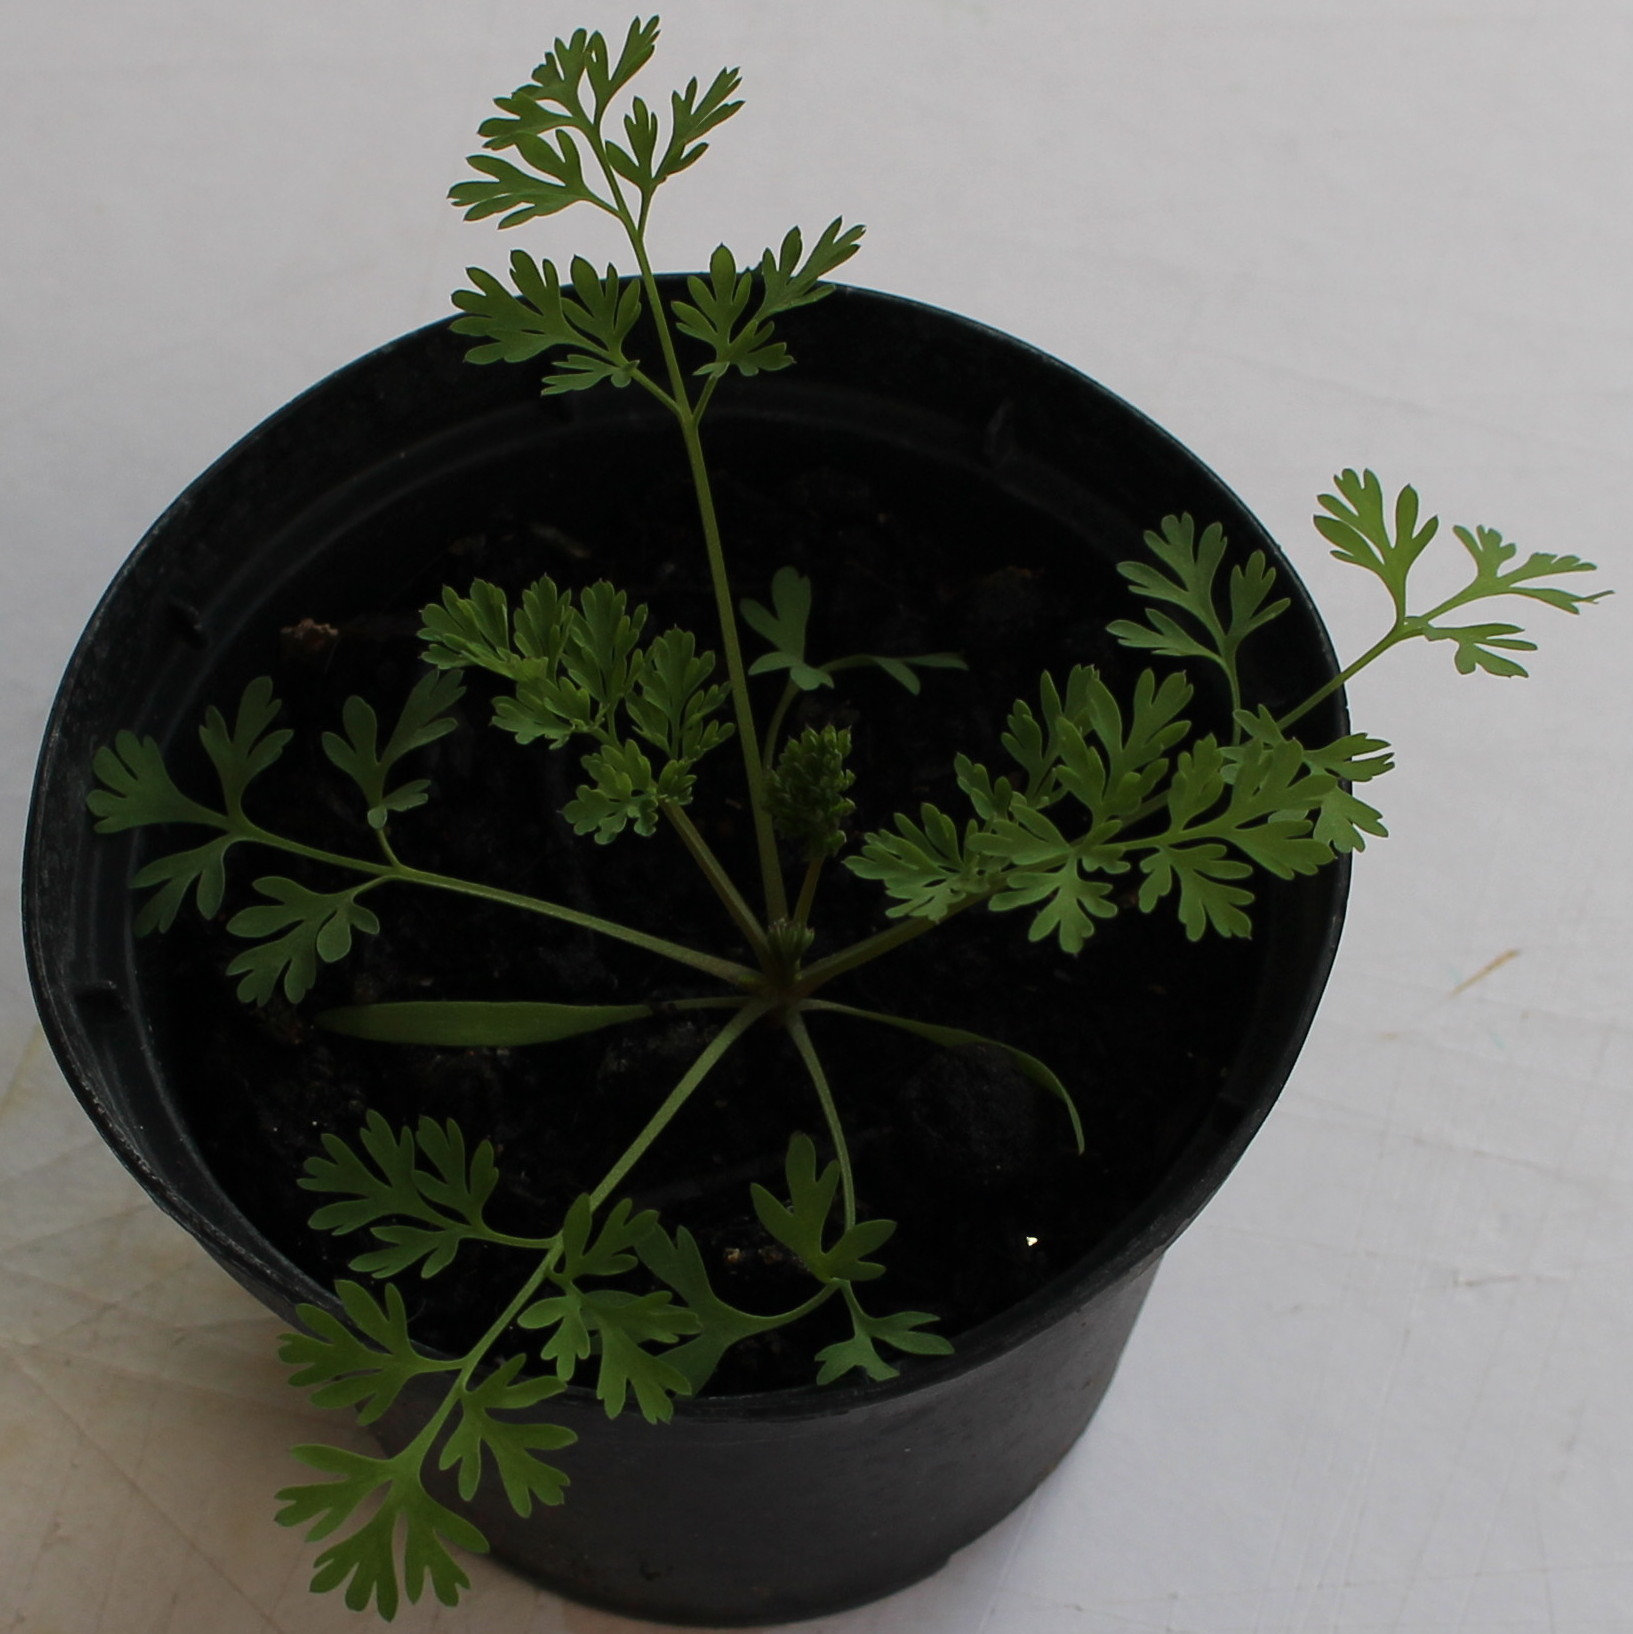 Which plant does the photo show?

Fumaria officinalis
